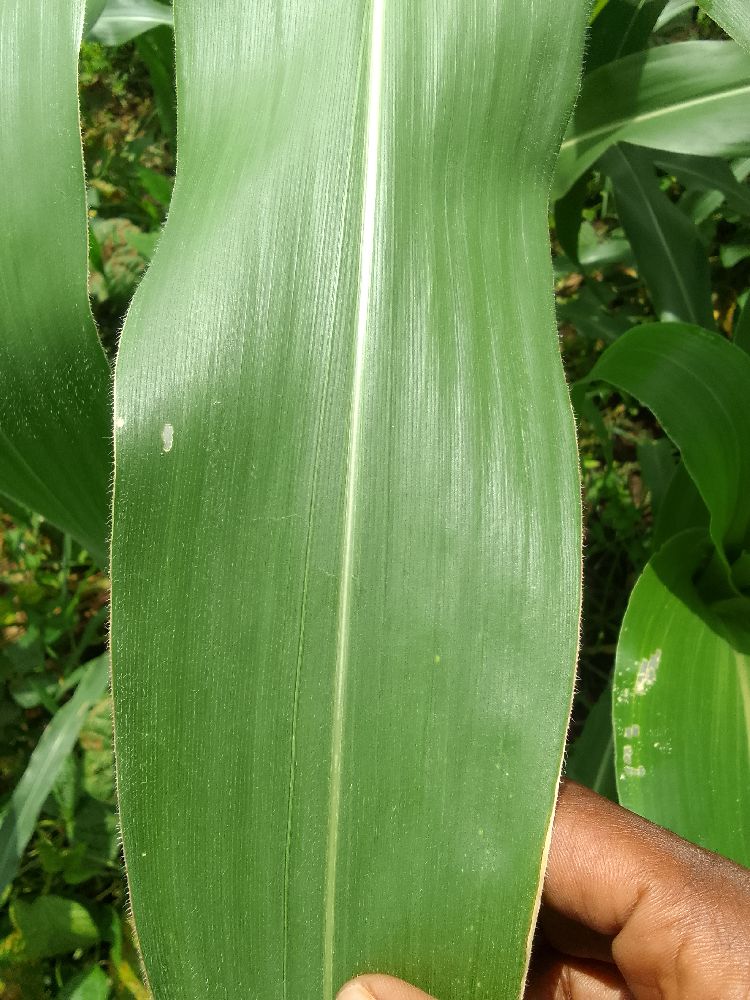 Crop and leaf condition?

maize, healthy
